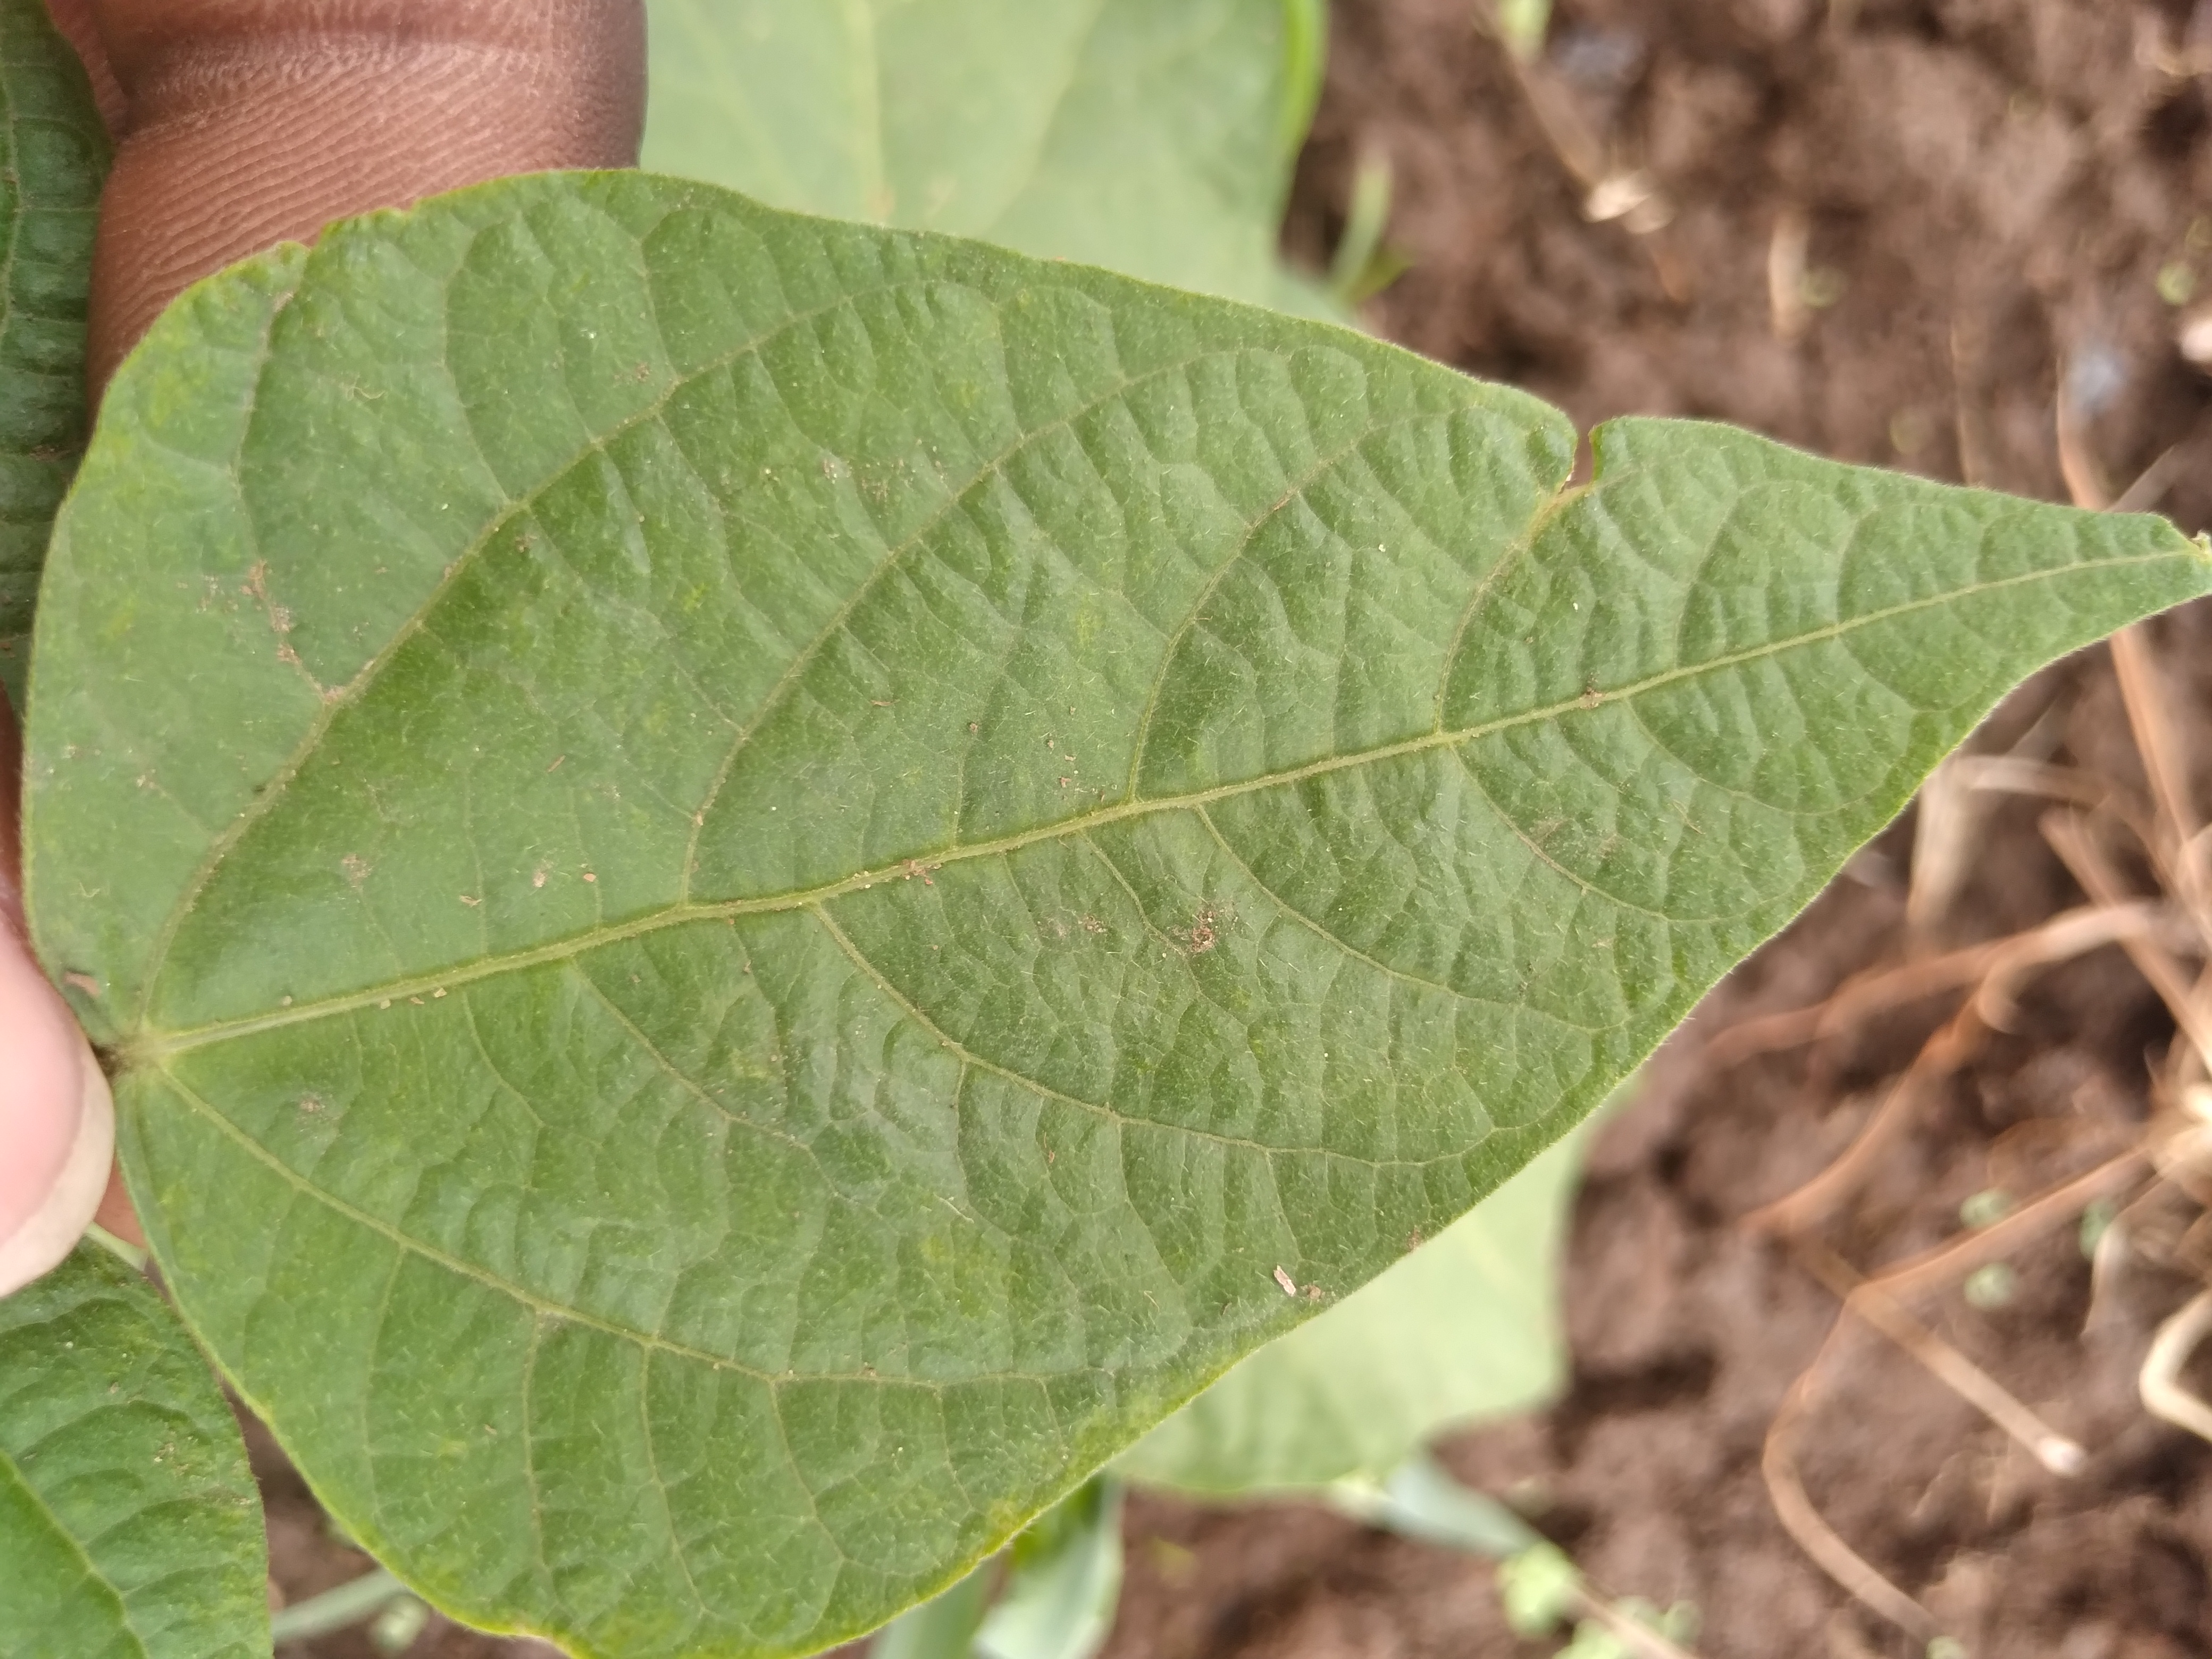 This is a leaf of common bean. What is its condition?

healthy
